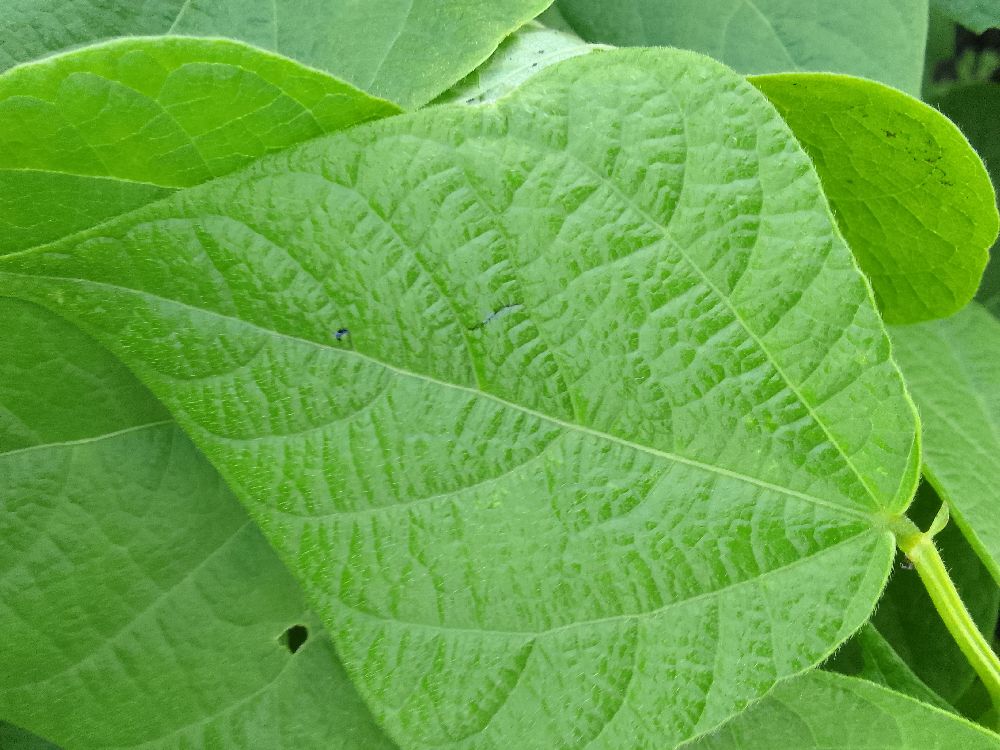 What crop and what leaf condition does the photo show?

common bean, healthy
